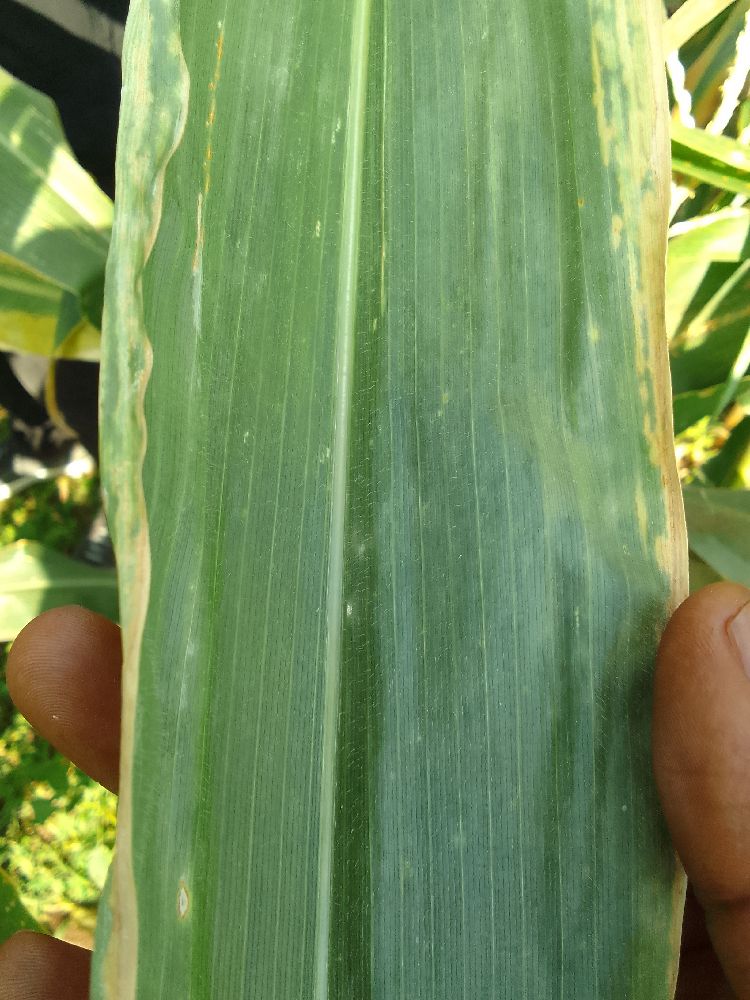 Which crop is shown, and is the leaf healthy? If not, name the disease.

maize, maize lethal necrosis
